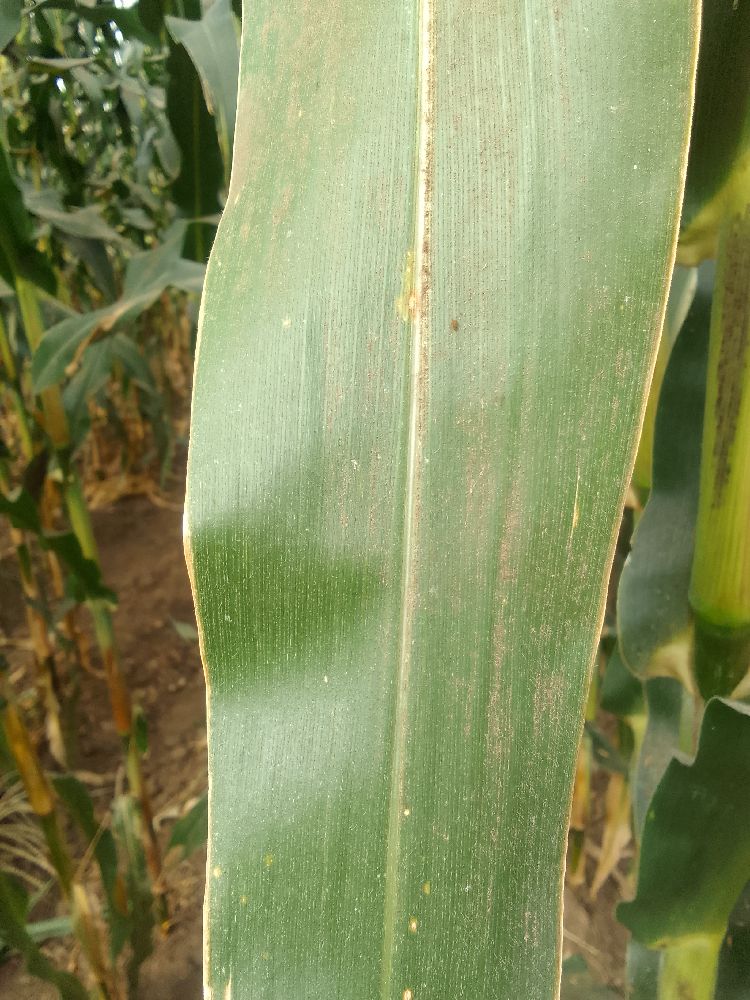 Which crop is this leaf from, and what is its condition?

maize, healthy
